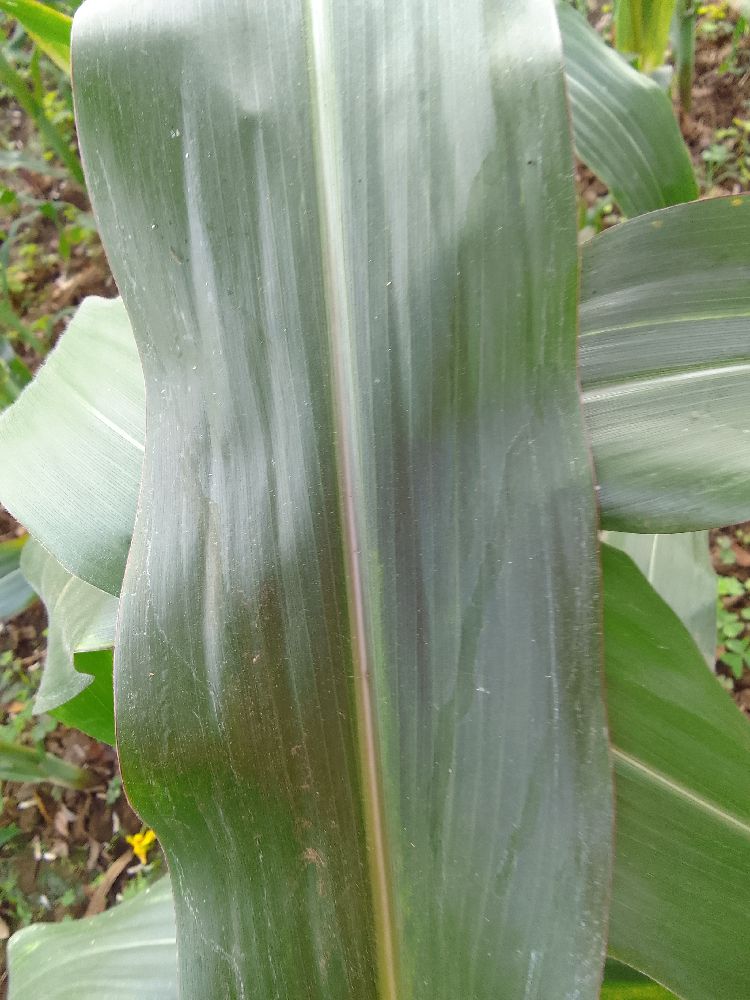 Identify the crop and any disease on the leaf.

maize, healthy
